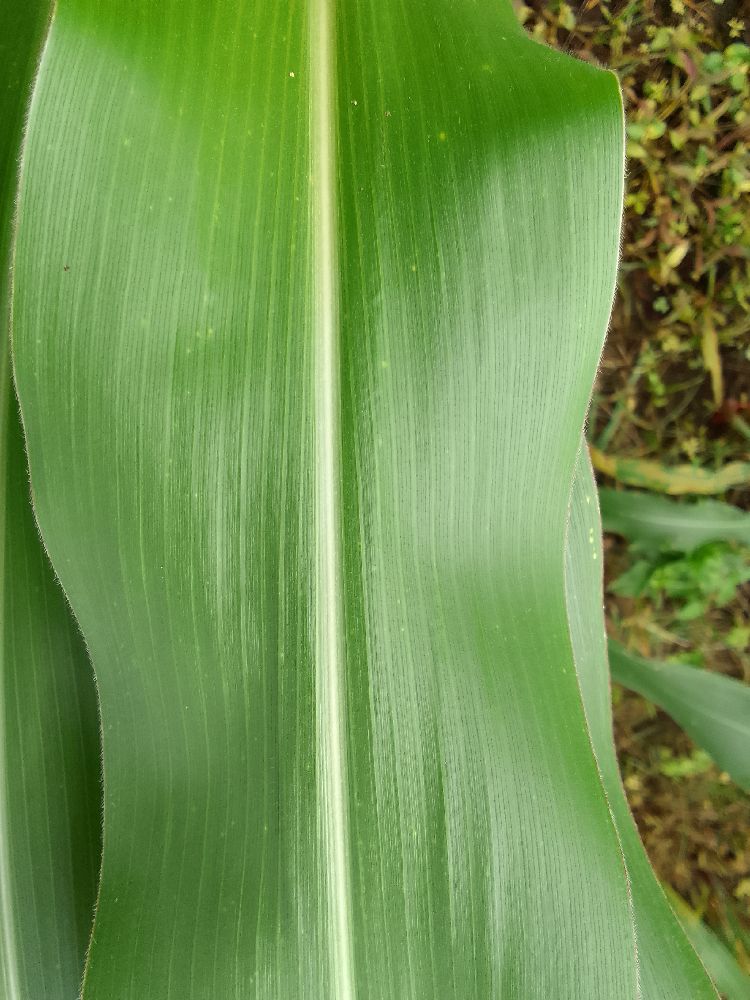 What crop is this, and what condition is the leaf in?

maize, healthy
